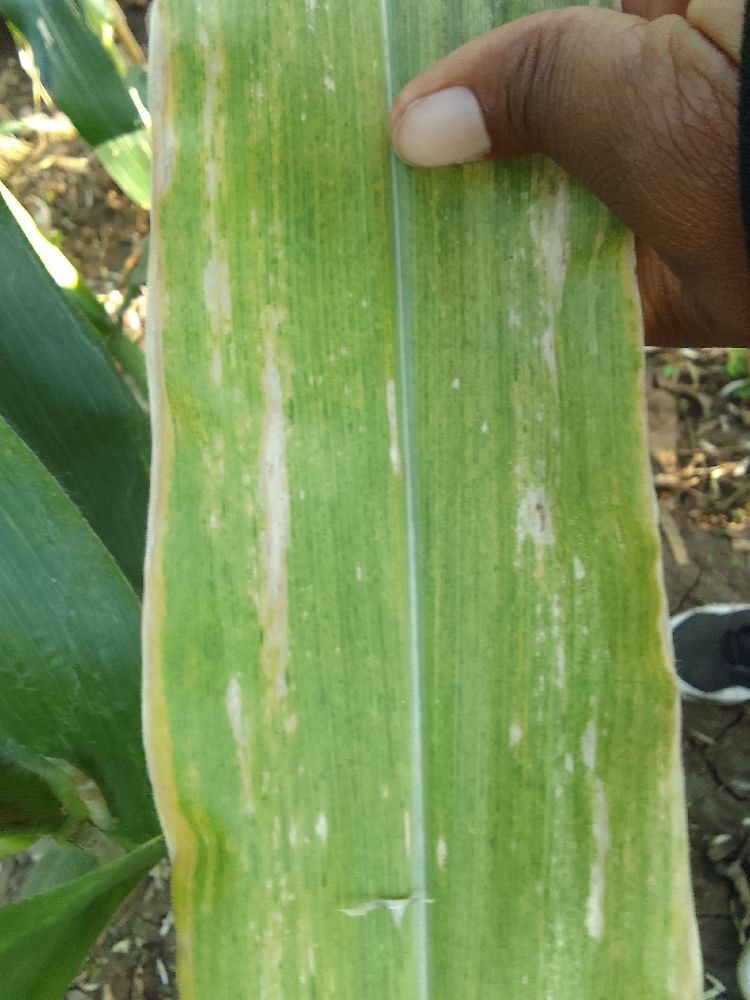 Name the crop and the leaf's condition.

maize, maize lethal necrosis
